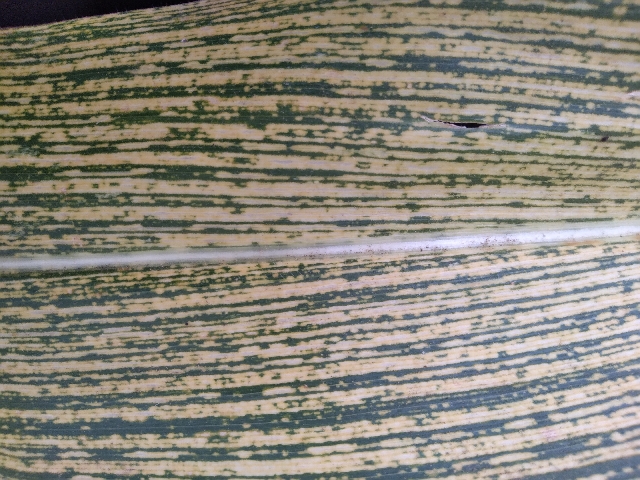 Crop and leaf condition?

maize, maize streak virus
